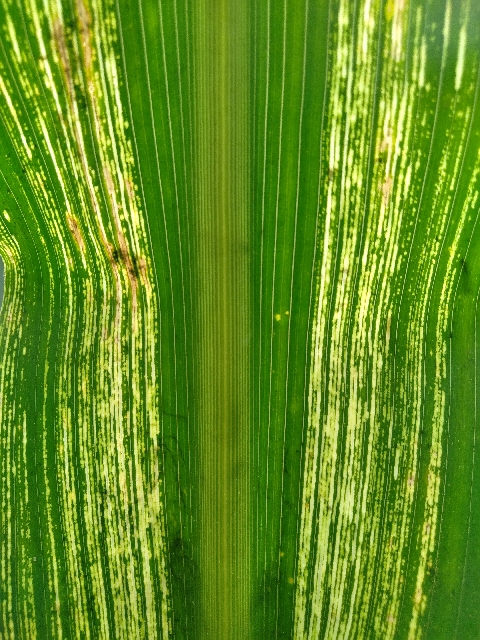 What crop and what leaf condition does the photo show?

maize, maize streak virus
